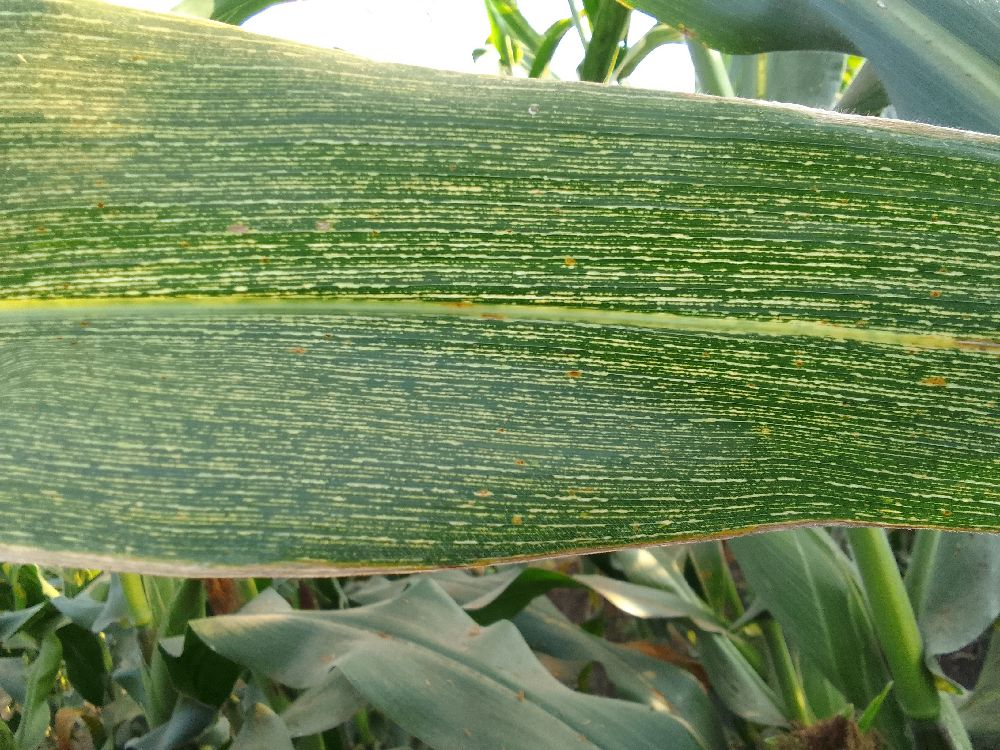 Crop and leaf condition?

maize, maize streak virus
